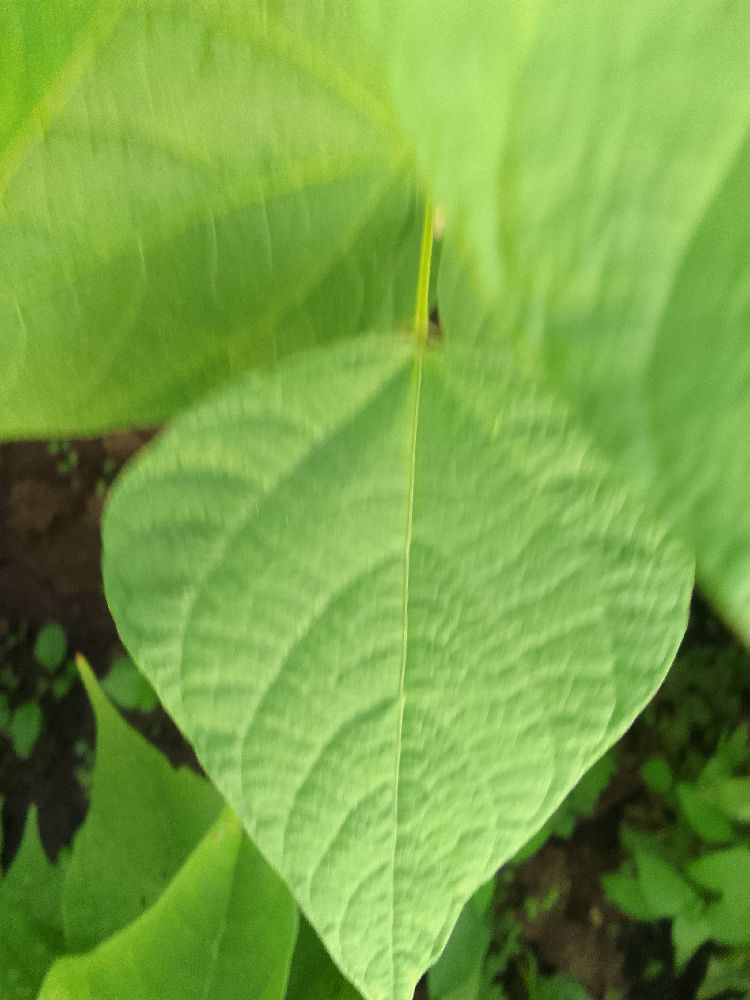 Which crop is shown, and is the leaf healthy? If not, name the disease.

common bean, healthy
